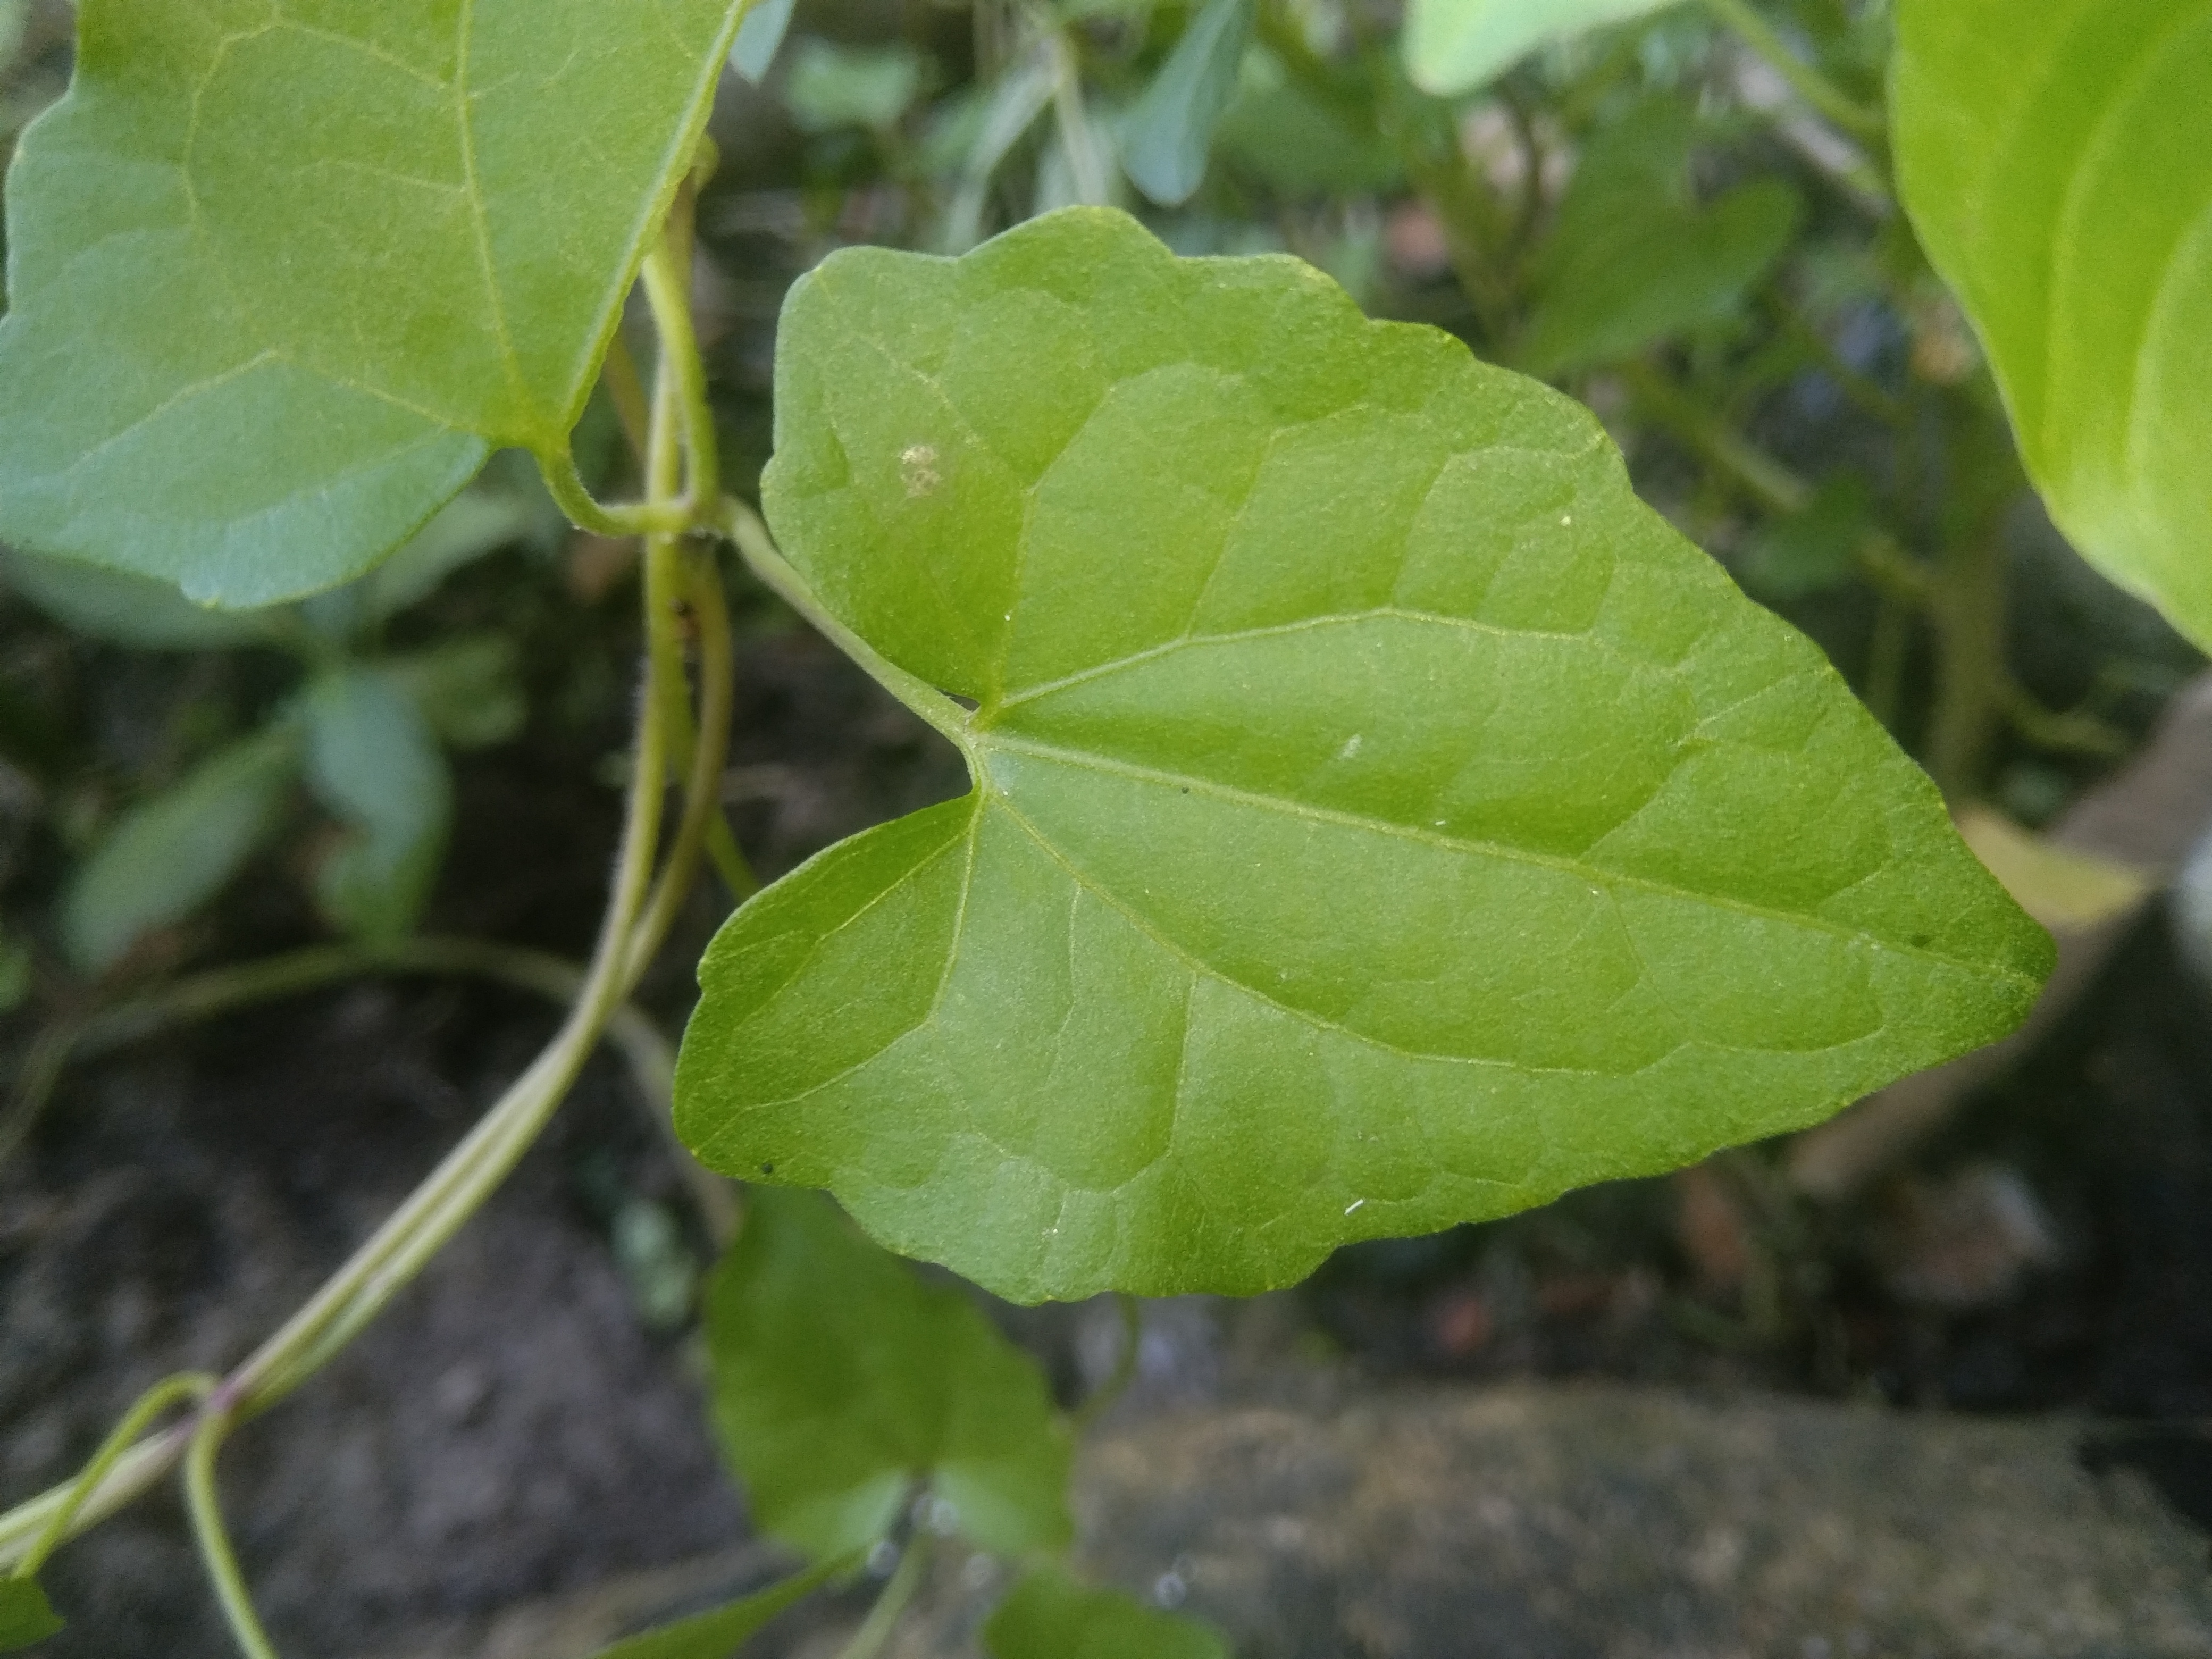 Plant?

bitter vine
